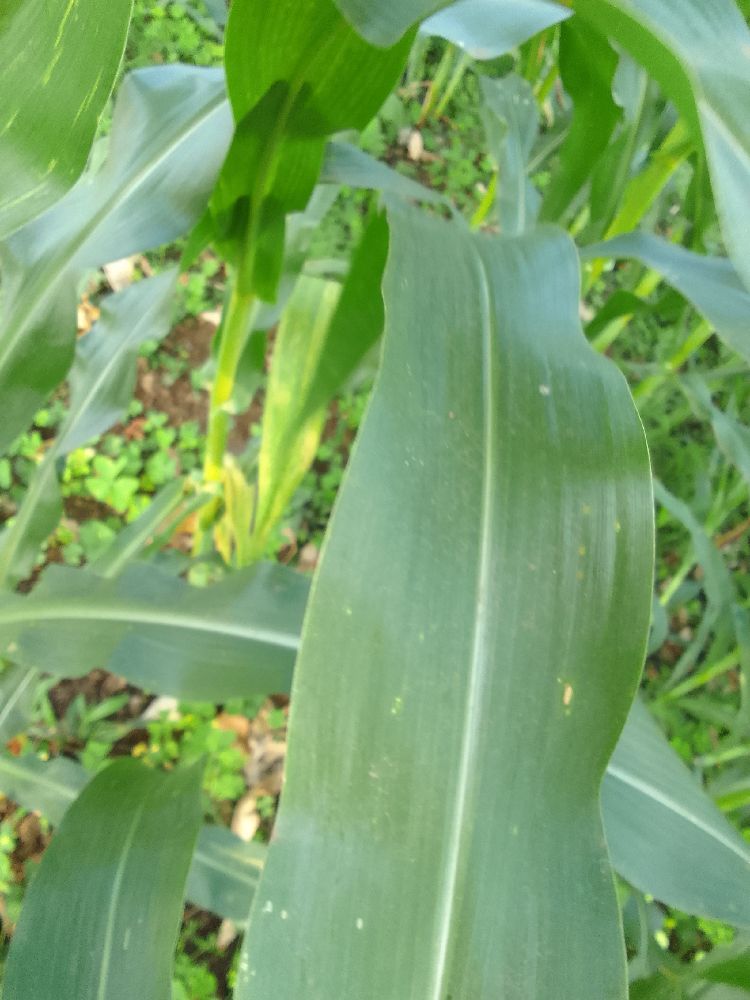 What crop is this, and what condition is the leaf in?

maize, healthy
